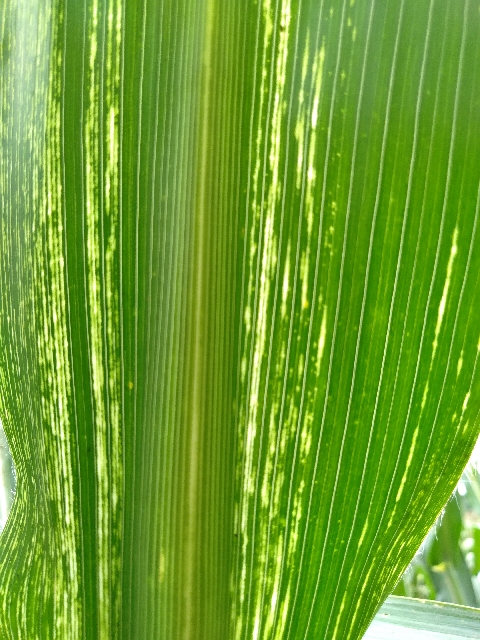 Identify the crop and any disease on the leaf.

maize, maize streak virus
